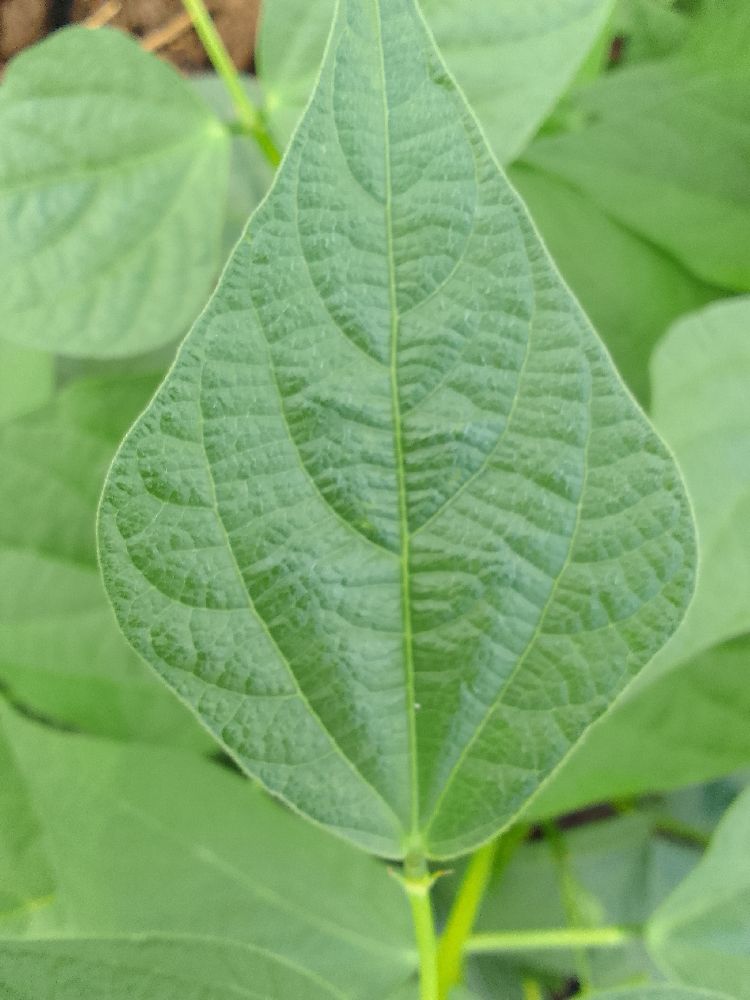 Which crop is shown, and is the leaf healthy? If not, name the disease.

common bean, healthy
